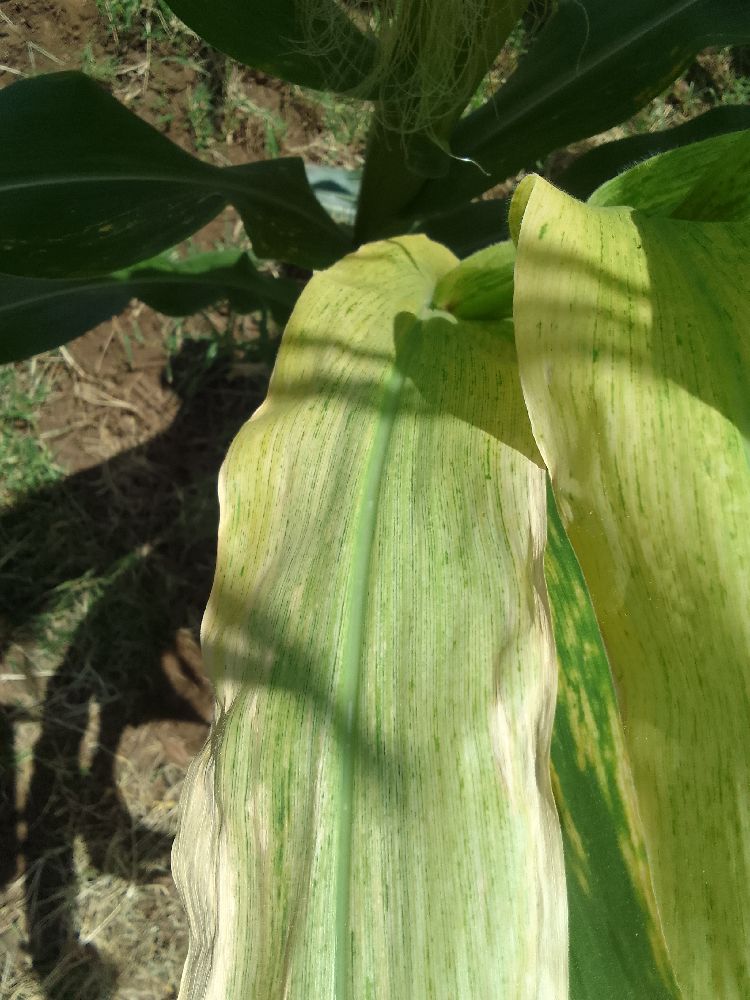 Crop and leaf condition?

maize, maize lethal necrosis
